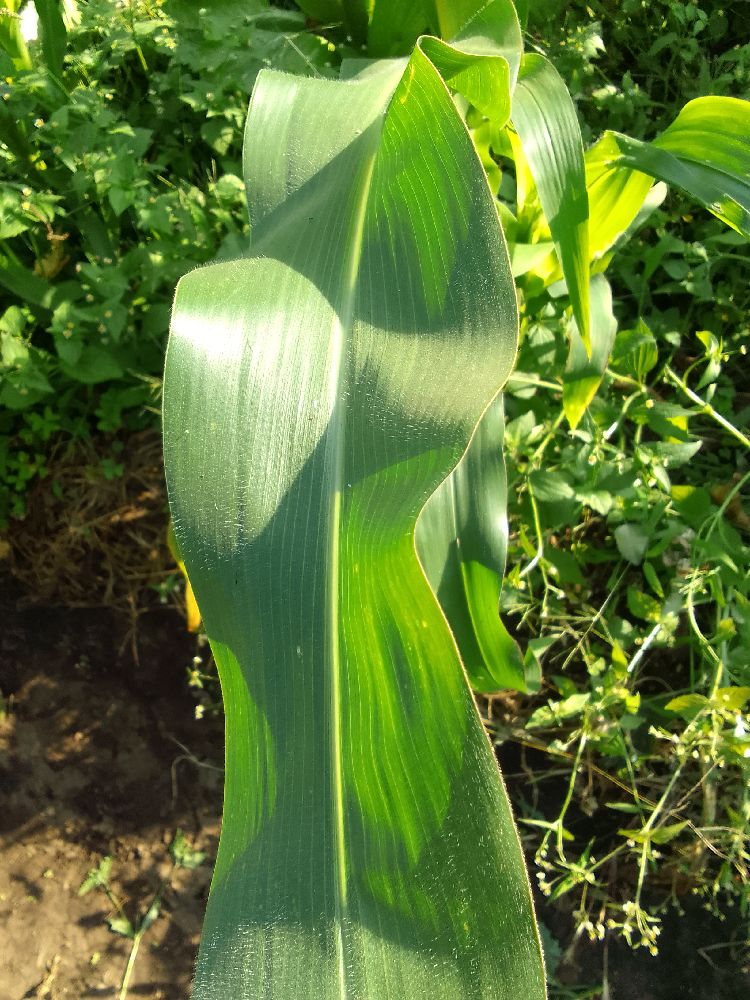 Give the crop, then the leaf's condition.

maize, healthy
